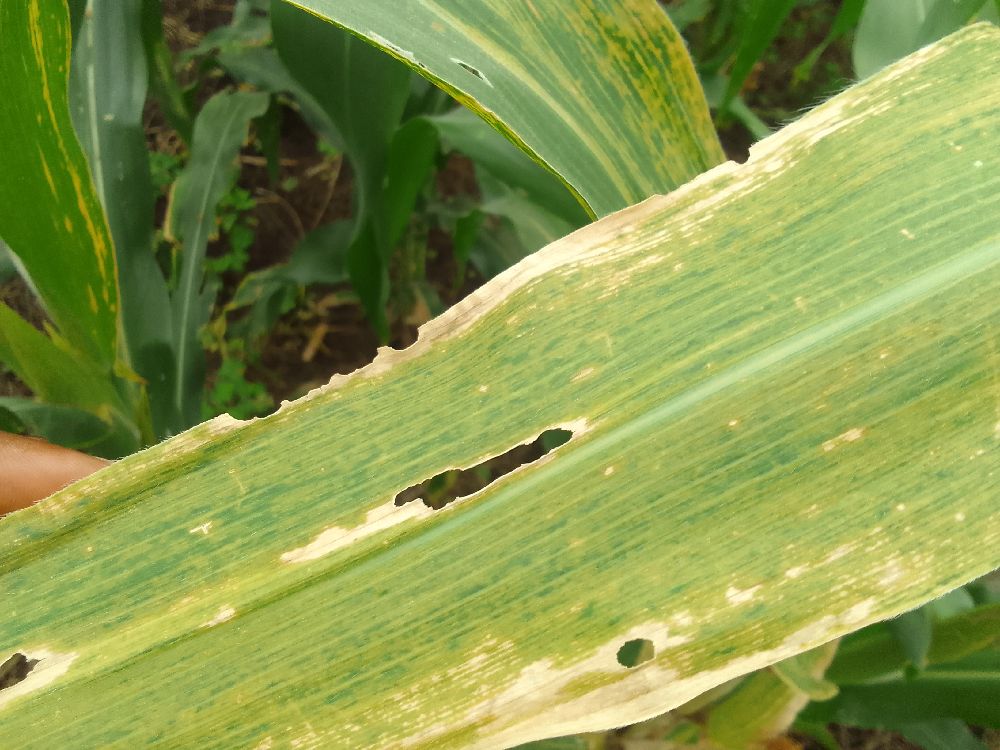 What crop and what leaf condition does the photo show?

maize, maize lethal necrosis
